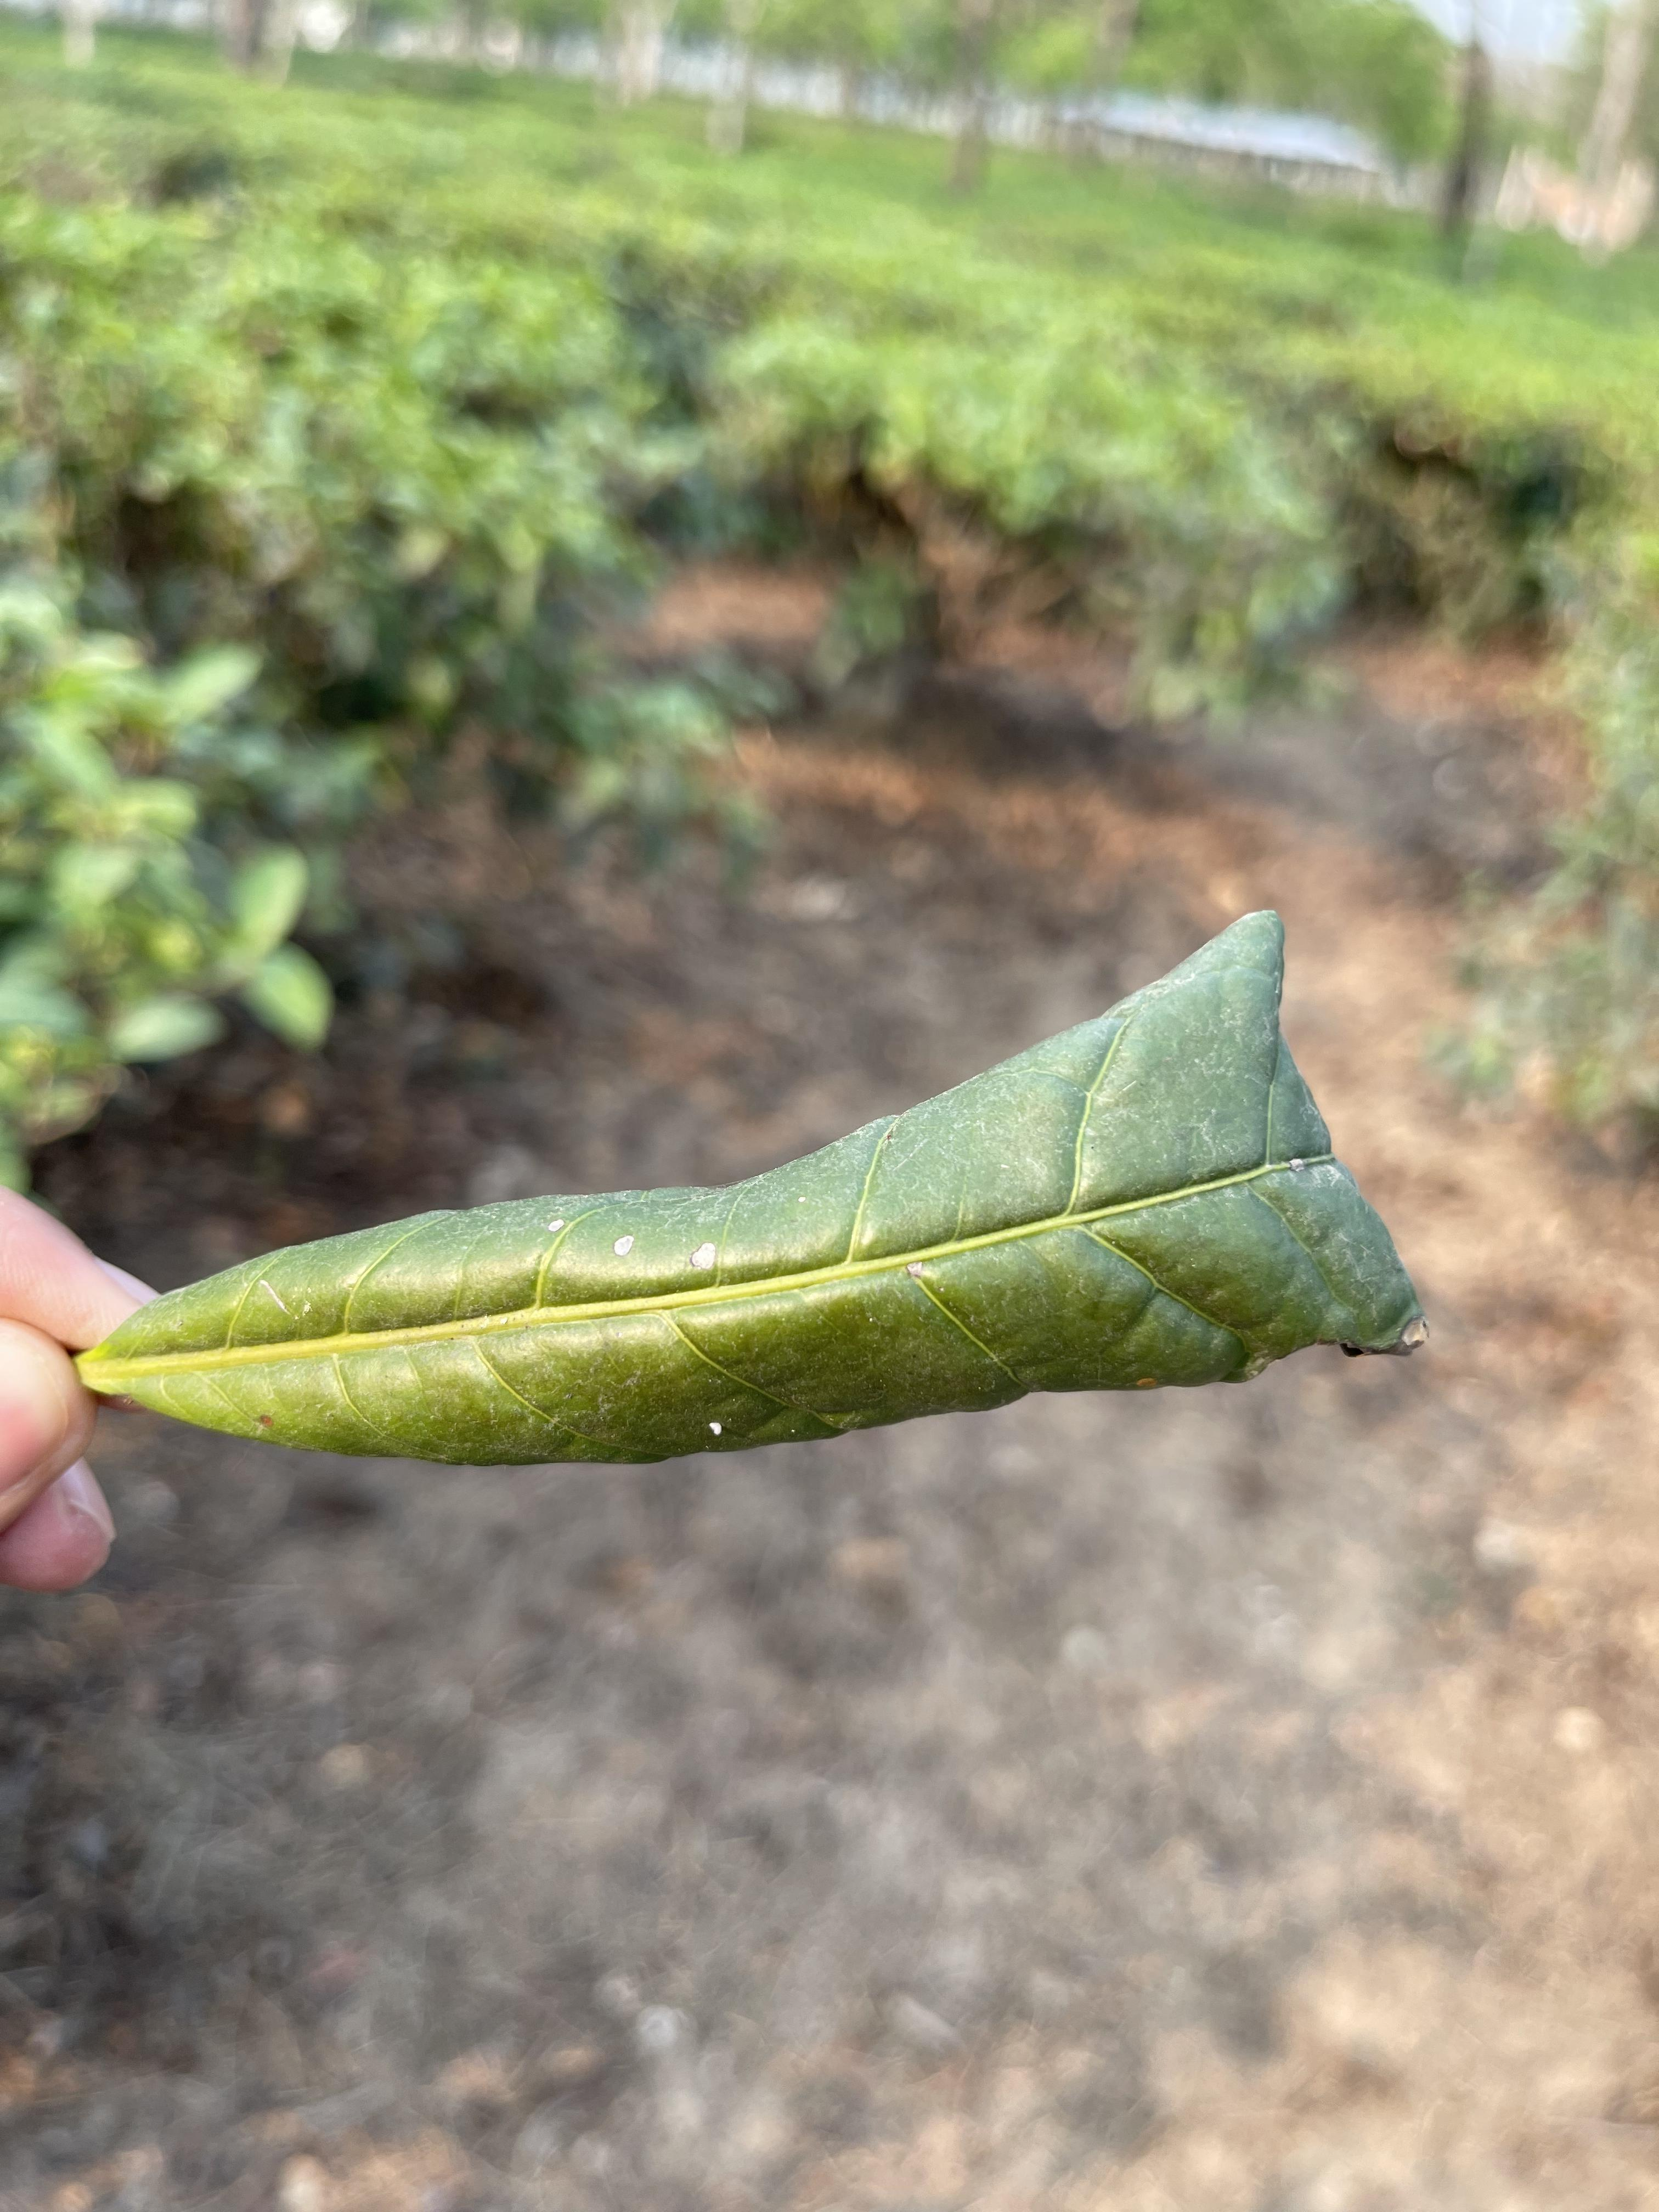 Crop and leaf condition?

tea, helopeltis
